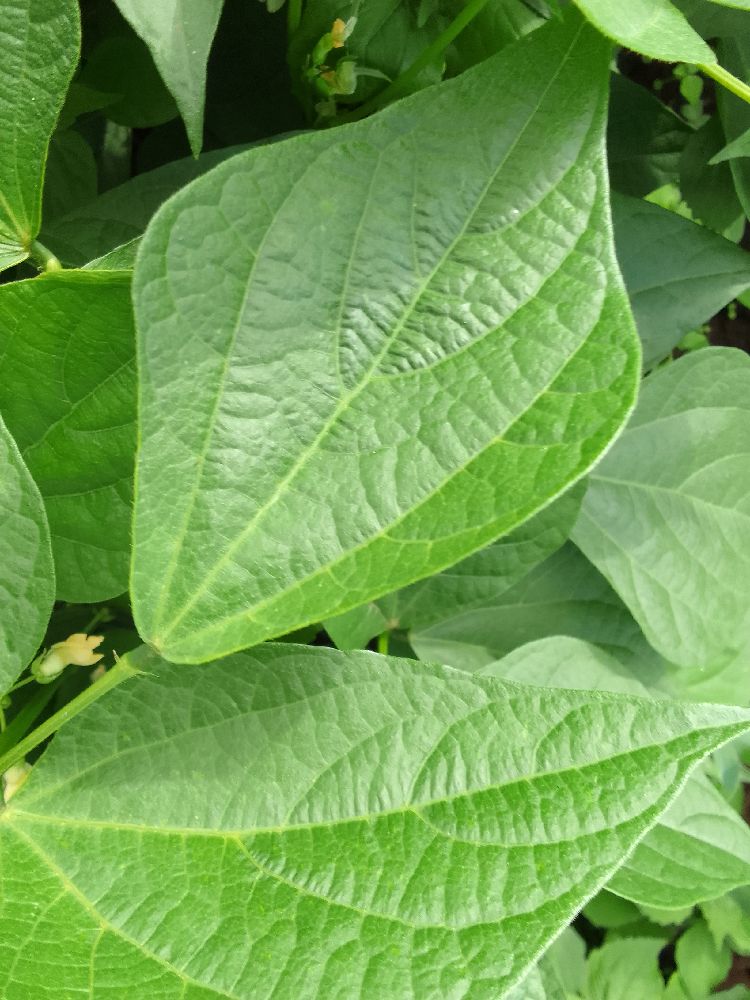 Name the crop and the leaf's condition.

common bean, healthy
